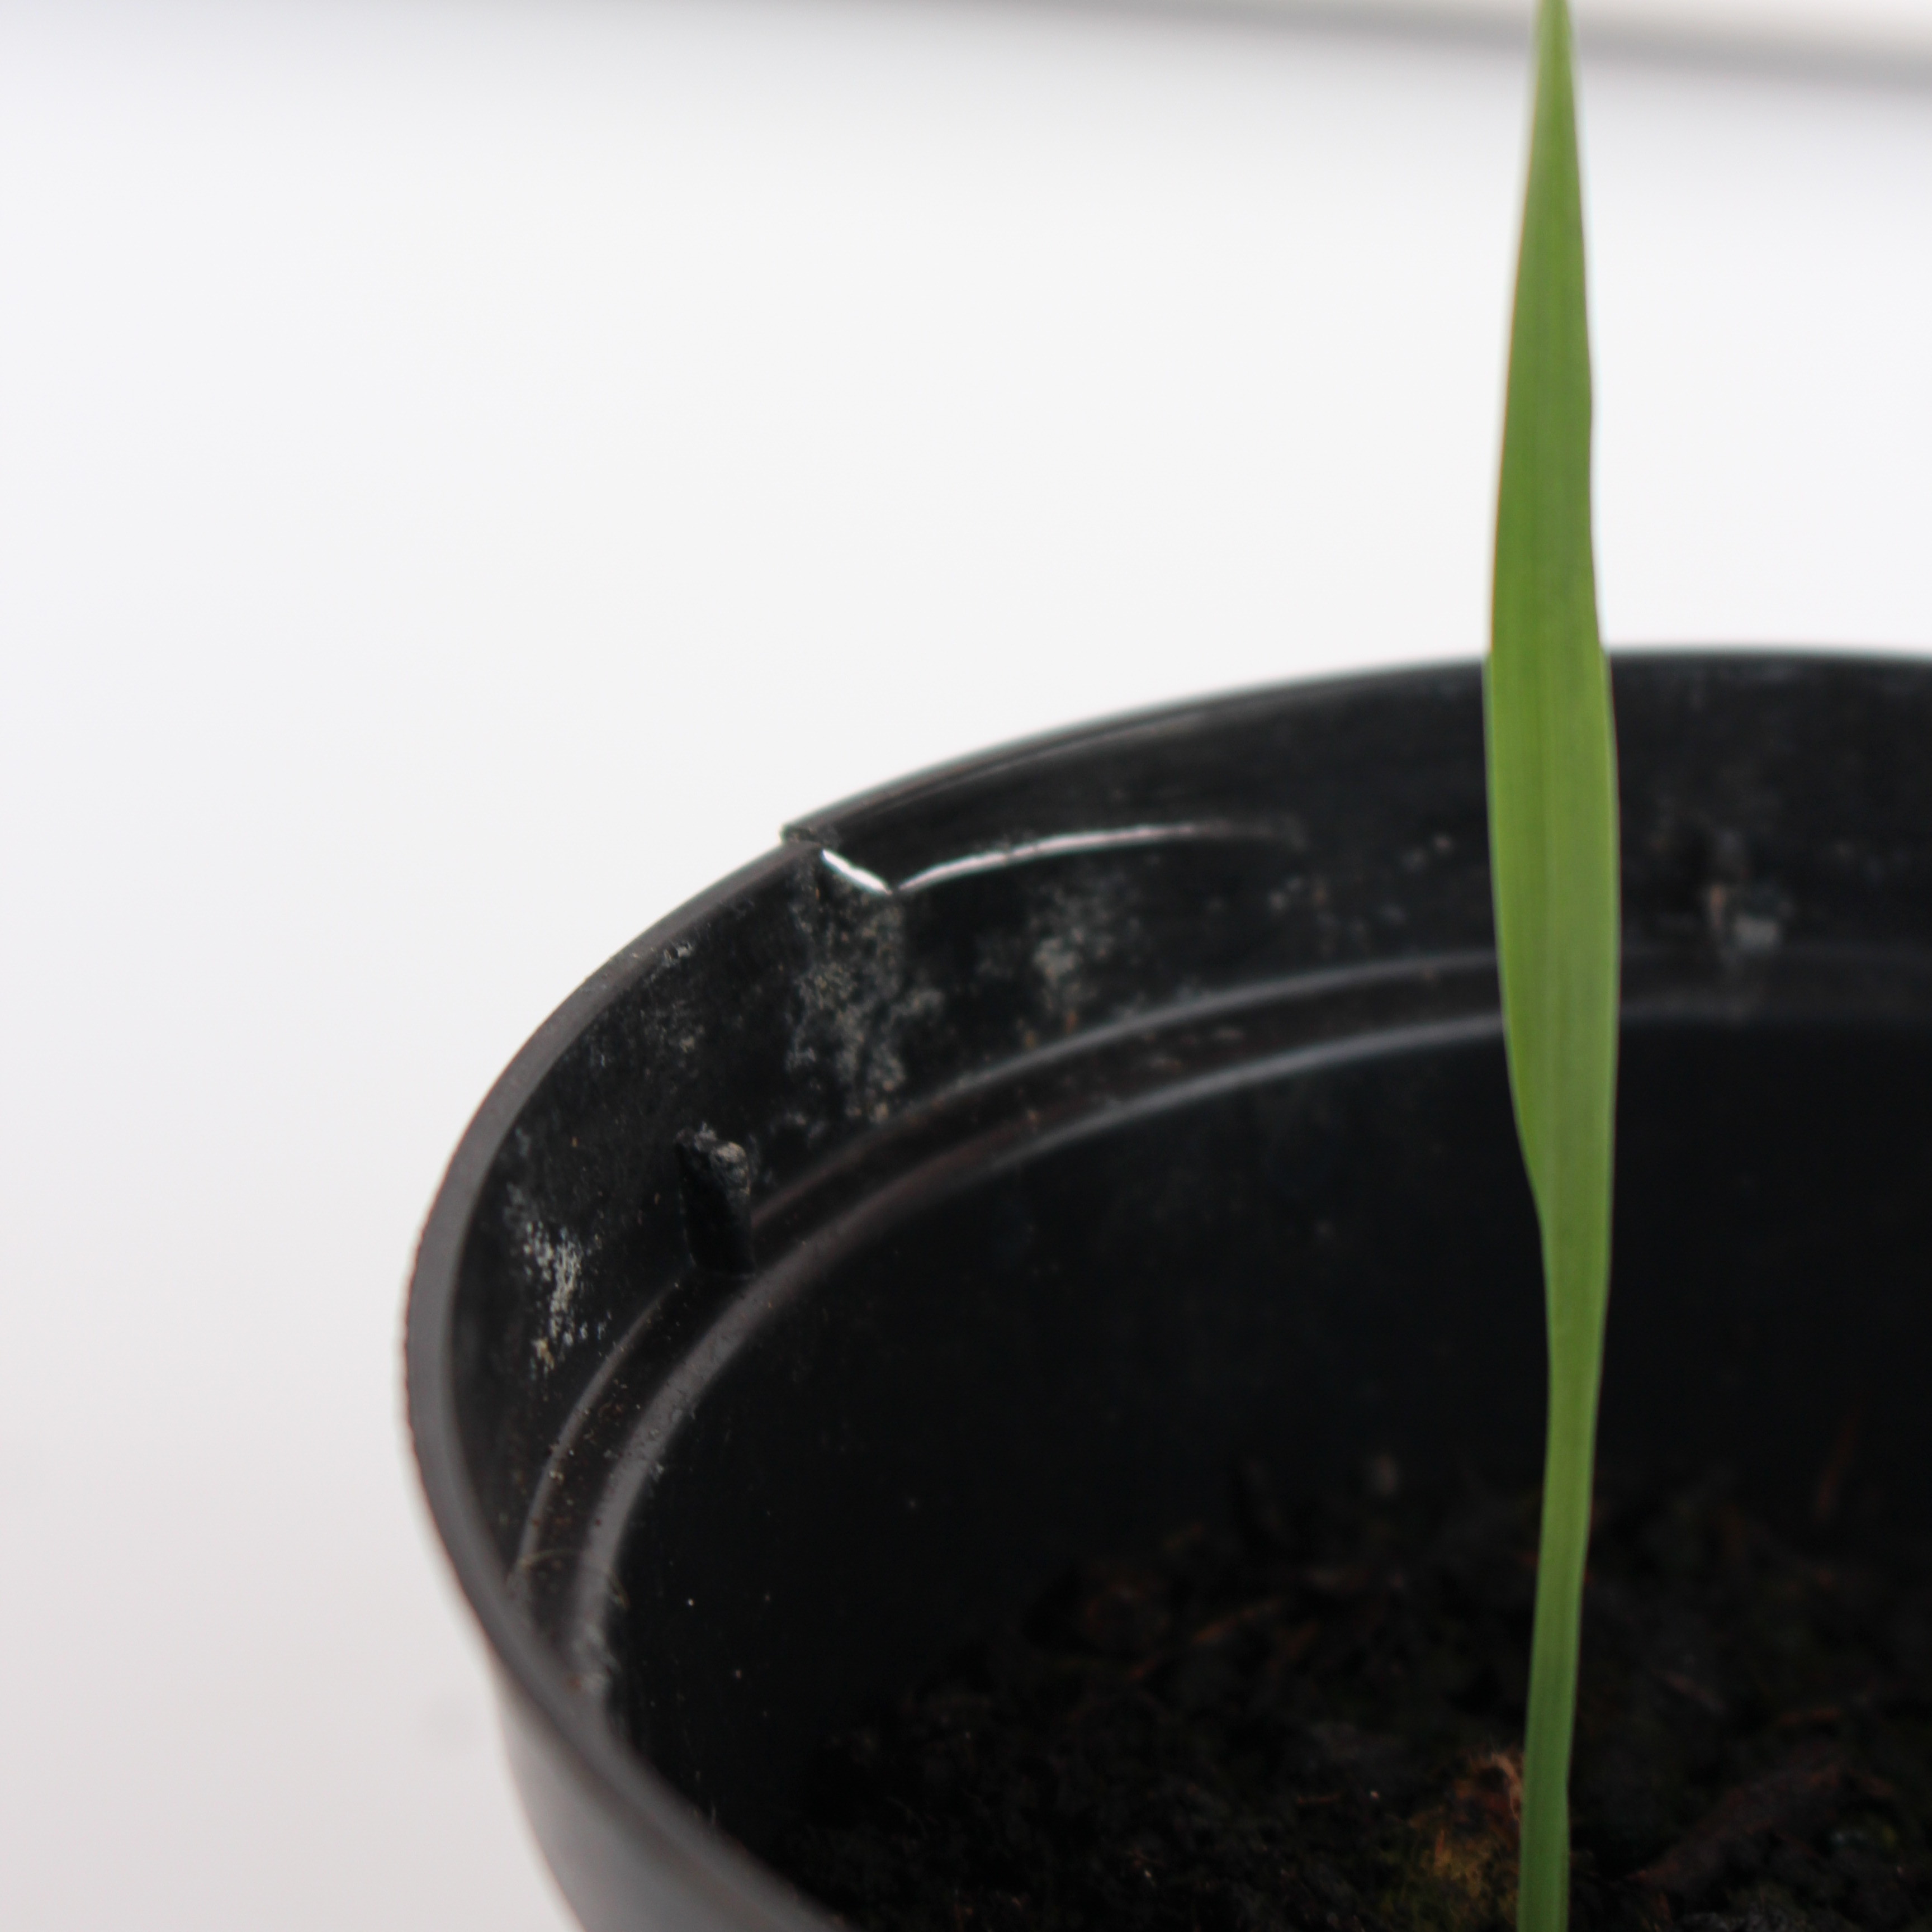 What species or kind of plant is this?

Avena sterilis
